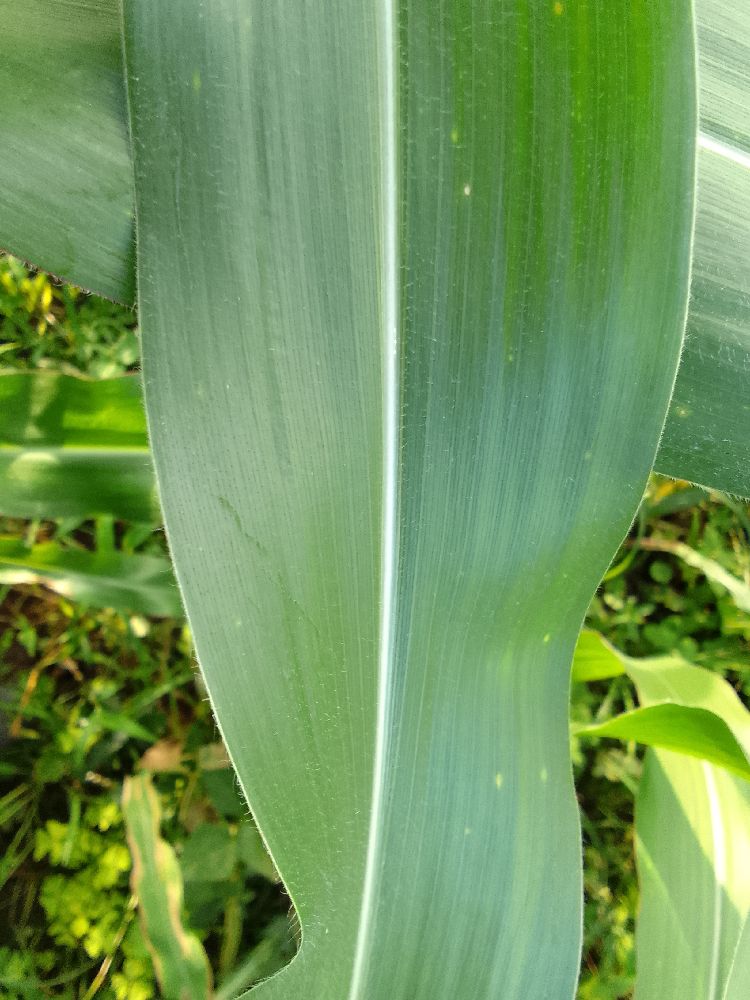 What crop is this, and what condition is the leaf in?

maize, healthy
